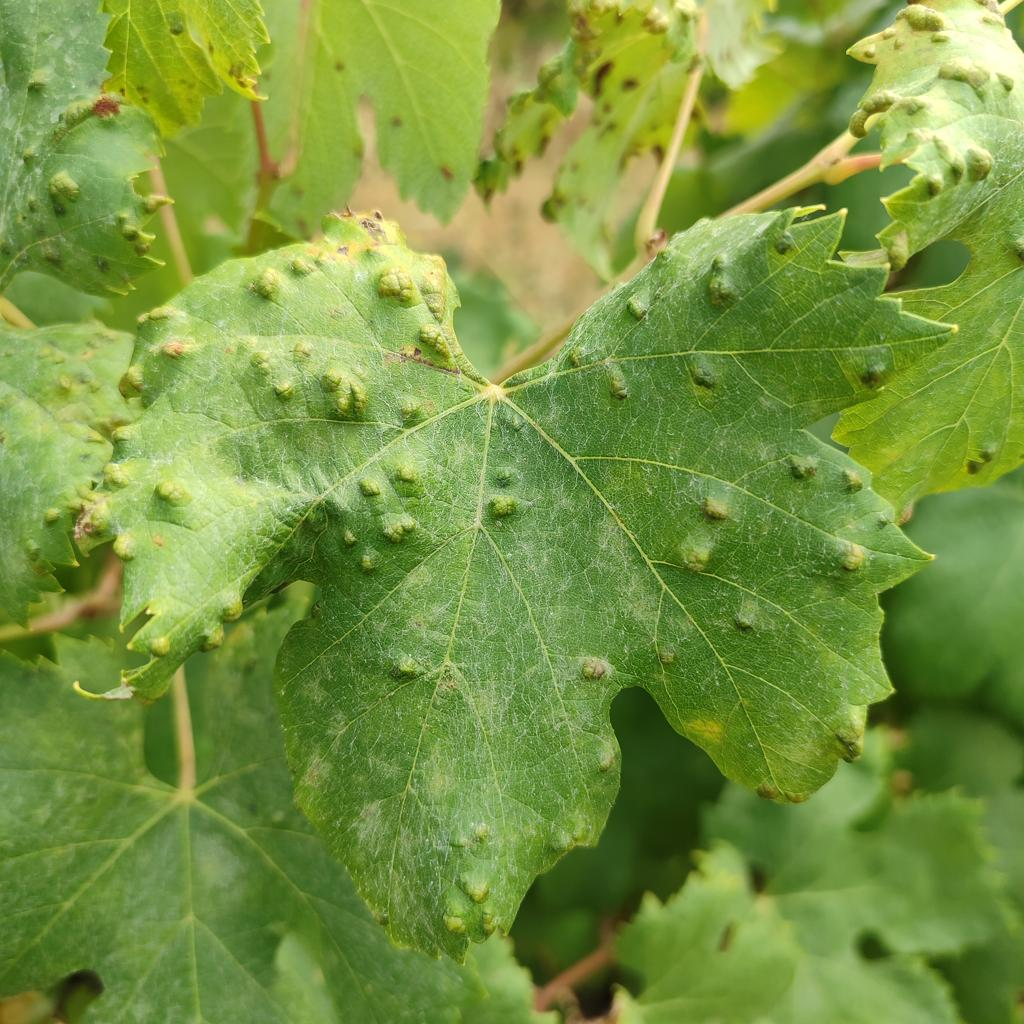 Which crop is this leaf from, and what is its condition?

grapevine, erineum mite
